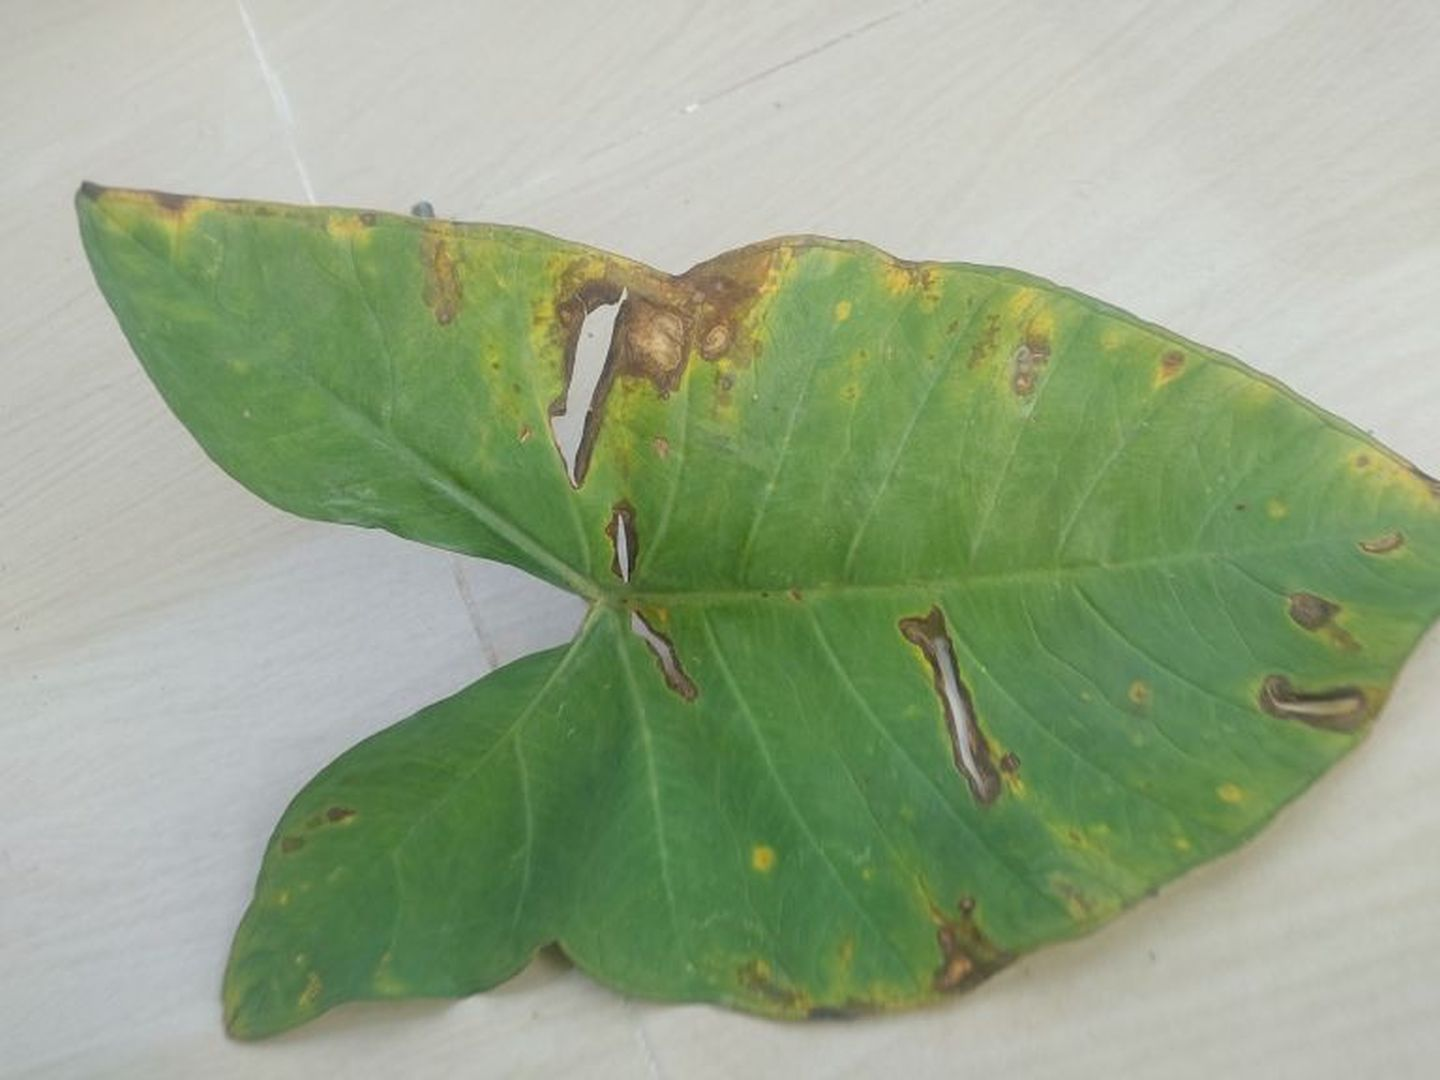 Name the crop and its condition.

taro, leaf blight
